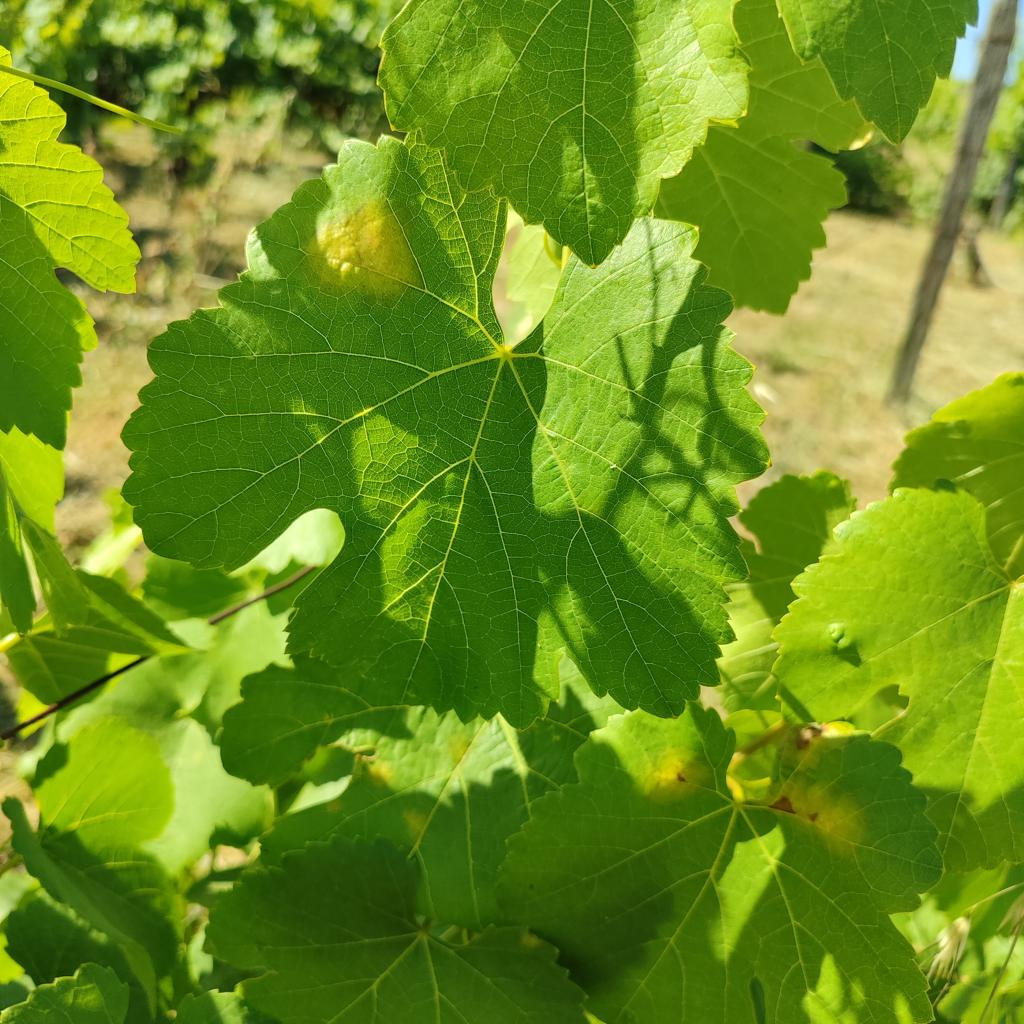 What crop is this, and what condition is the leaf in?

grapevine, downy mildew
